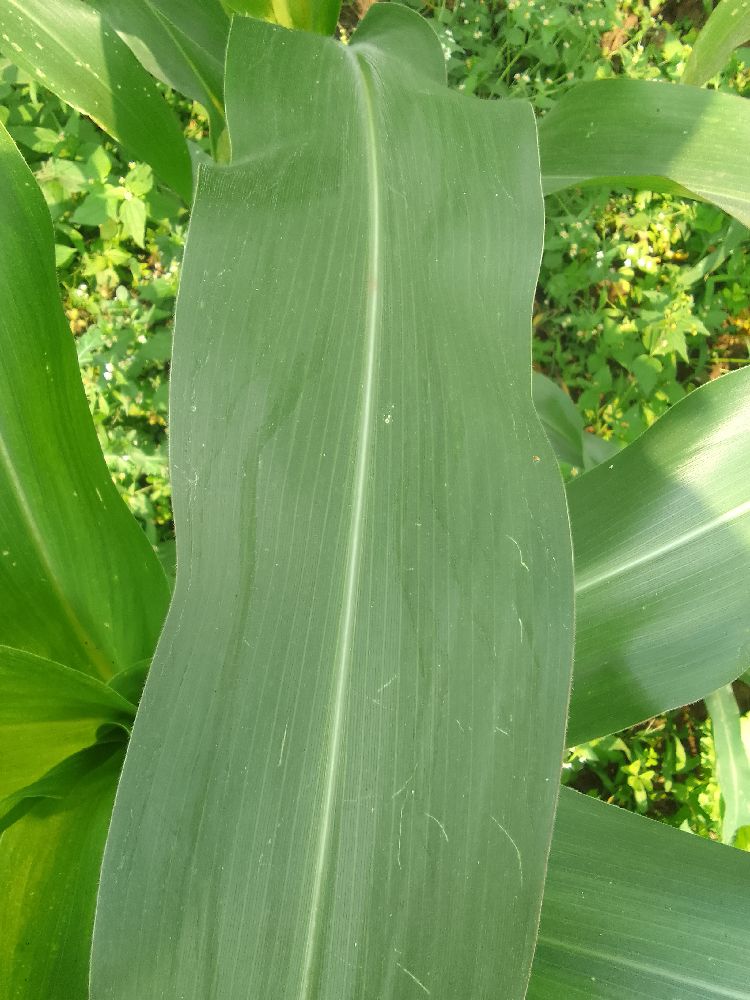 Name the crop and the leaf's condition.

maize, healthy
